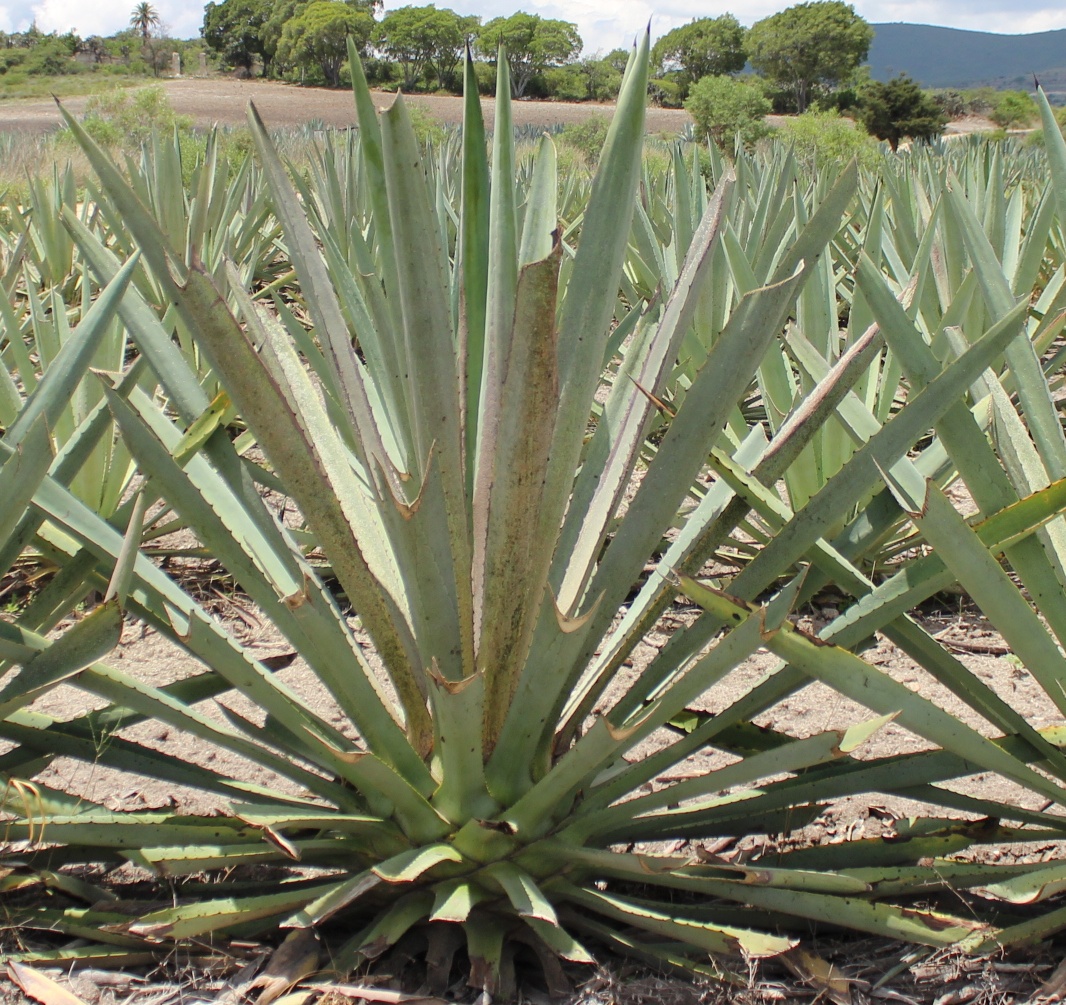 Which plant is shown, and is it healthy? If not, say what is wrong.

agave, spotted
